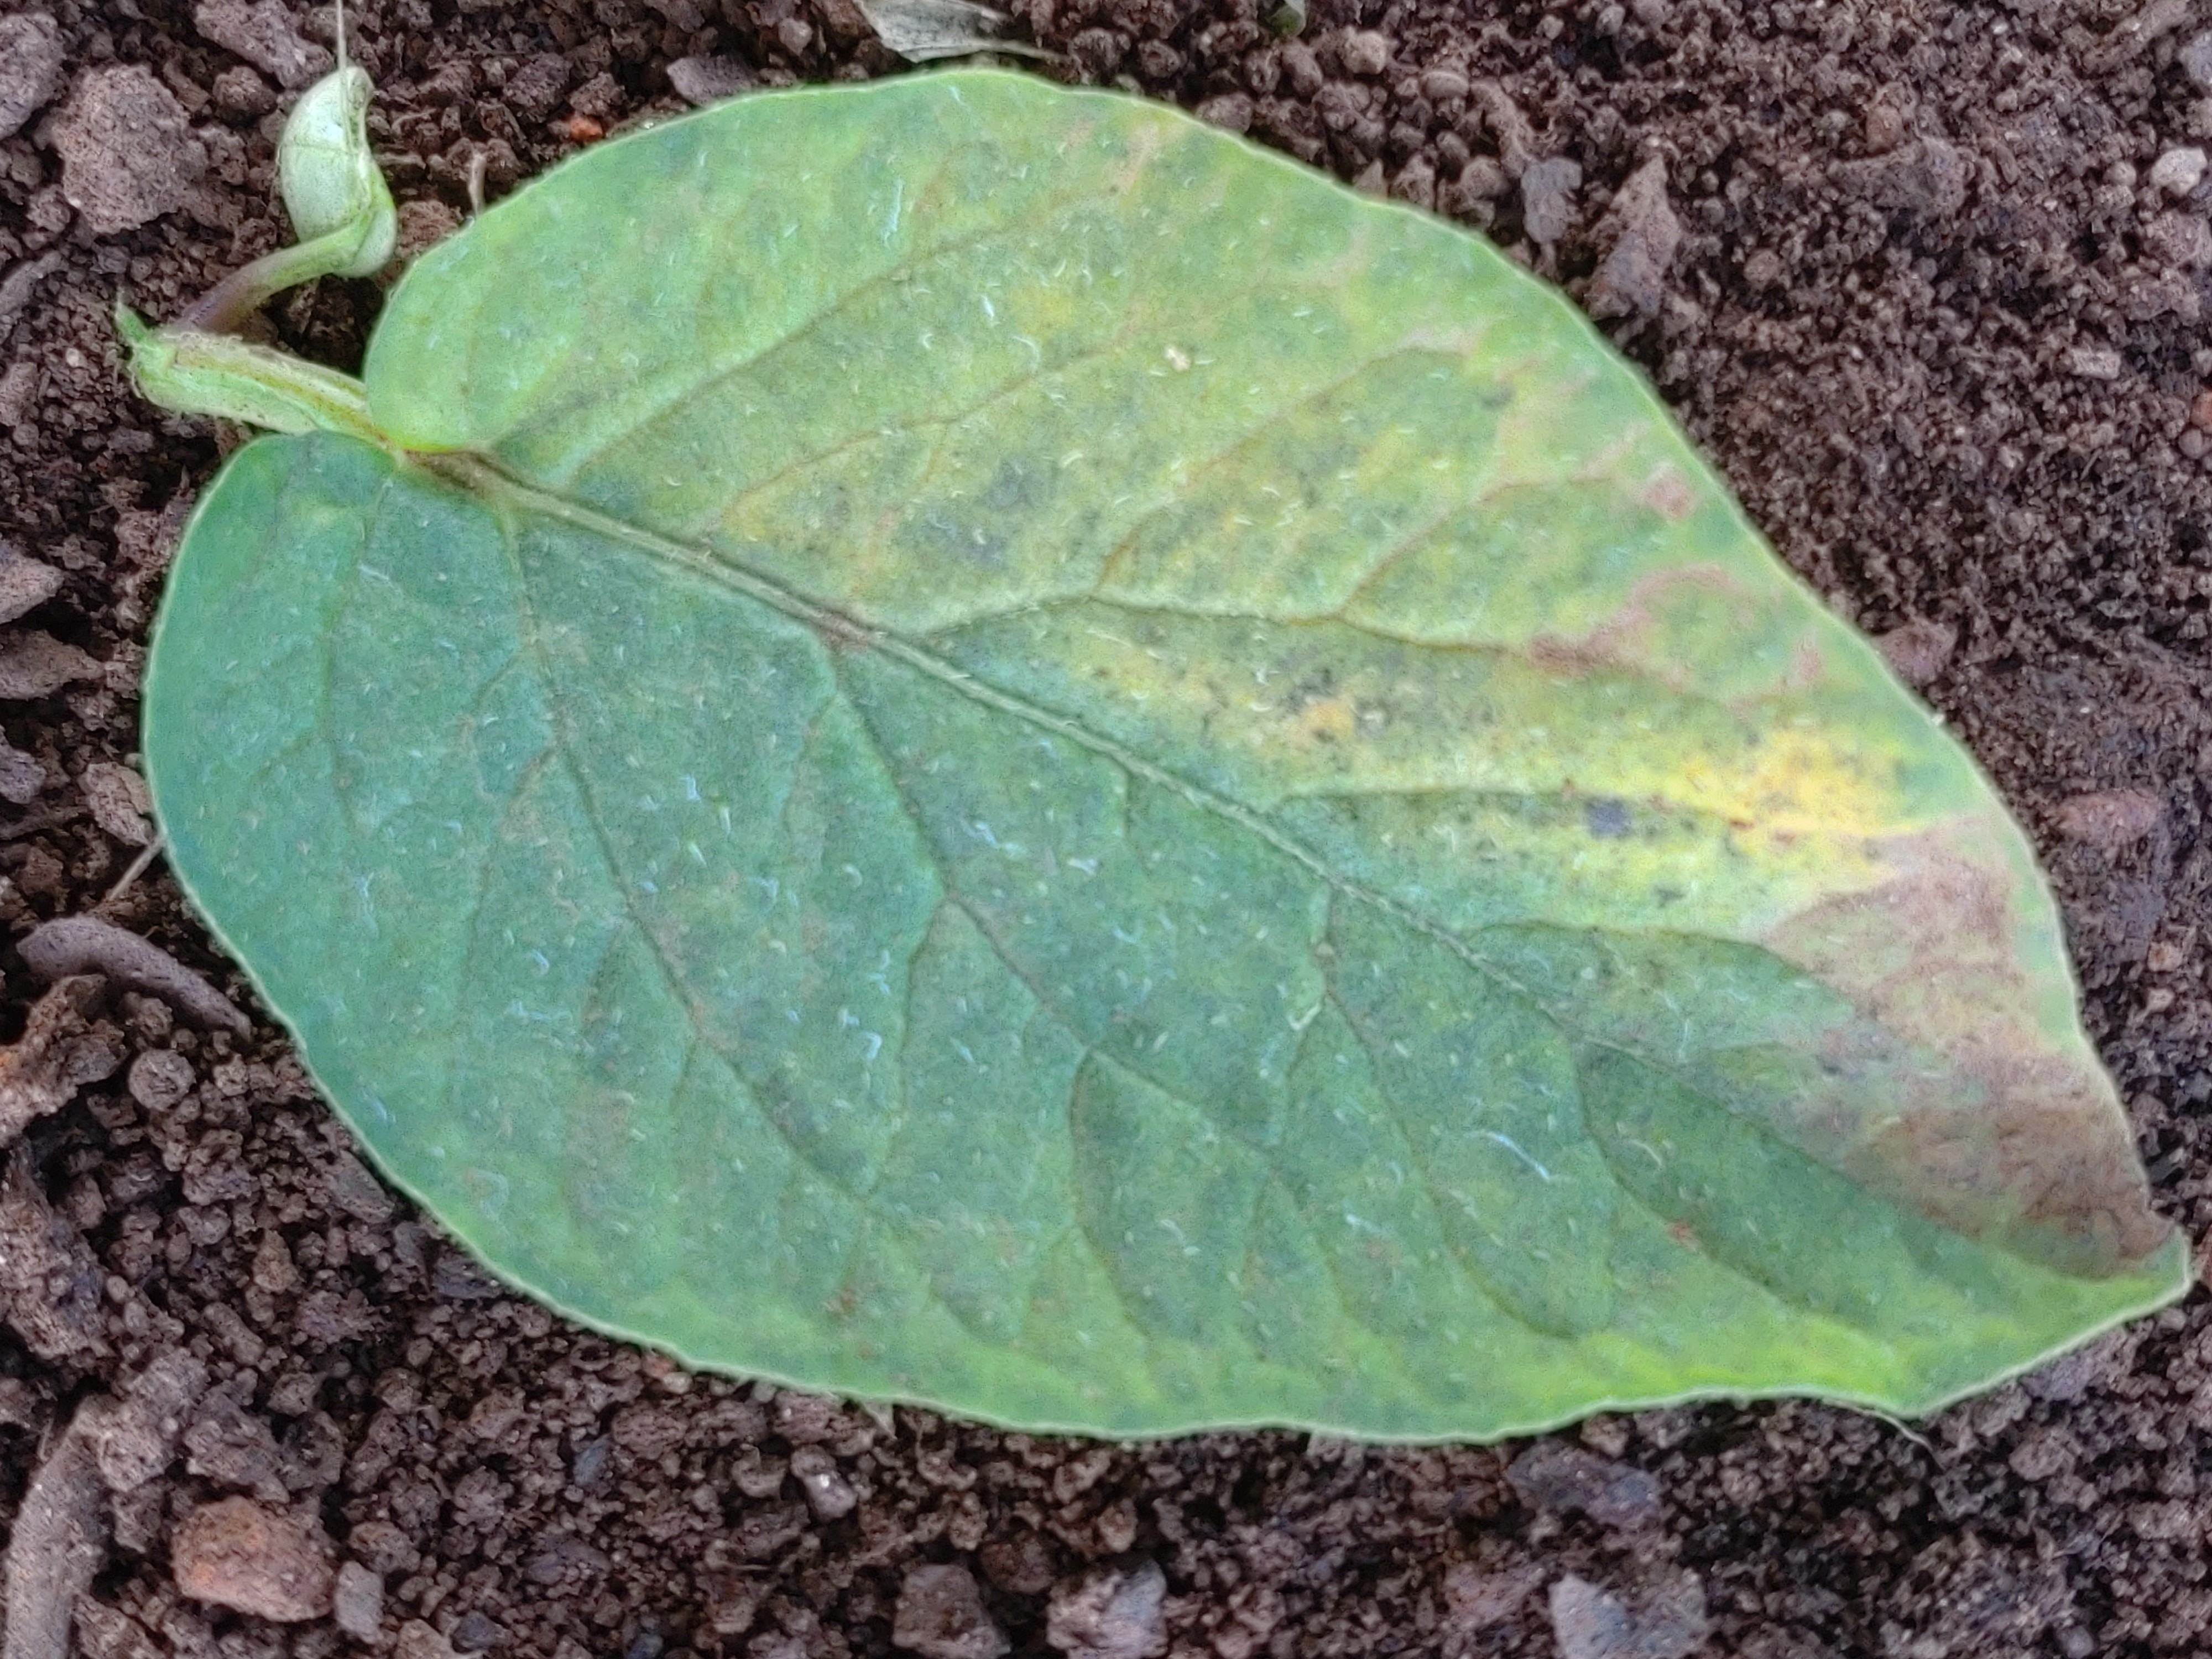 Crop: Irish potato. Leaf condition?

late blight
